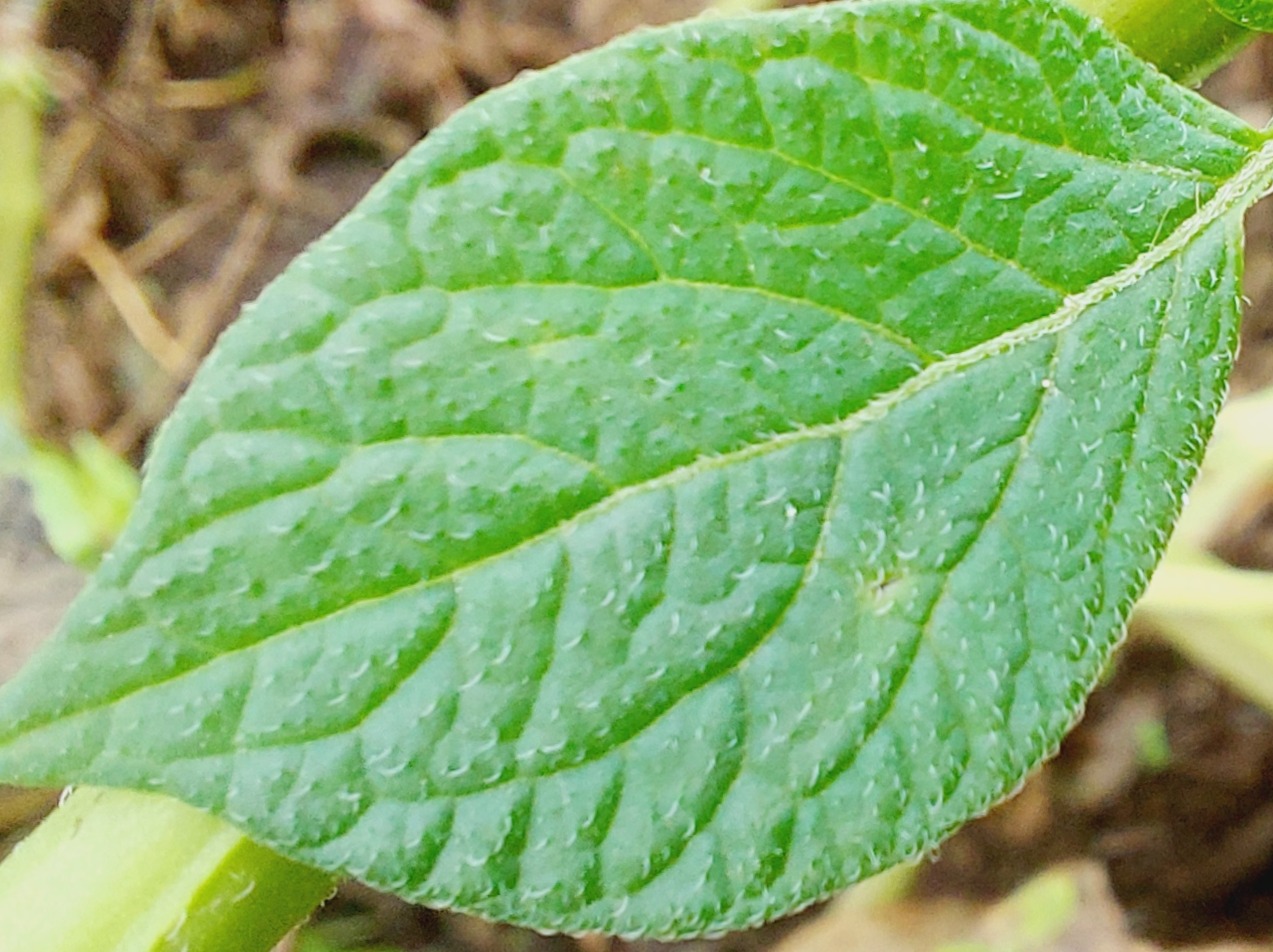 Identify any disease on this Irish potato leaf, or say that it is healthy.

healthy
